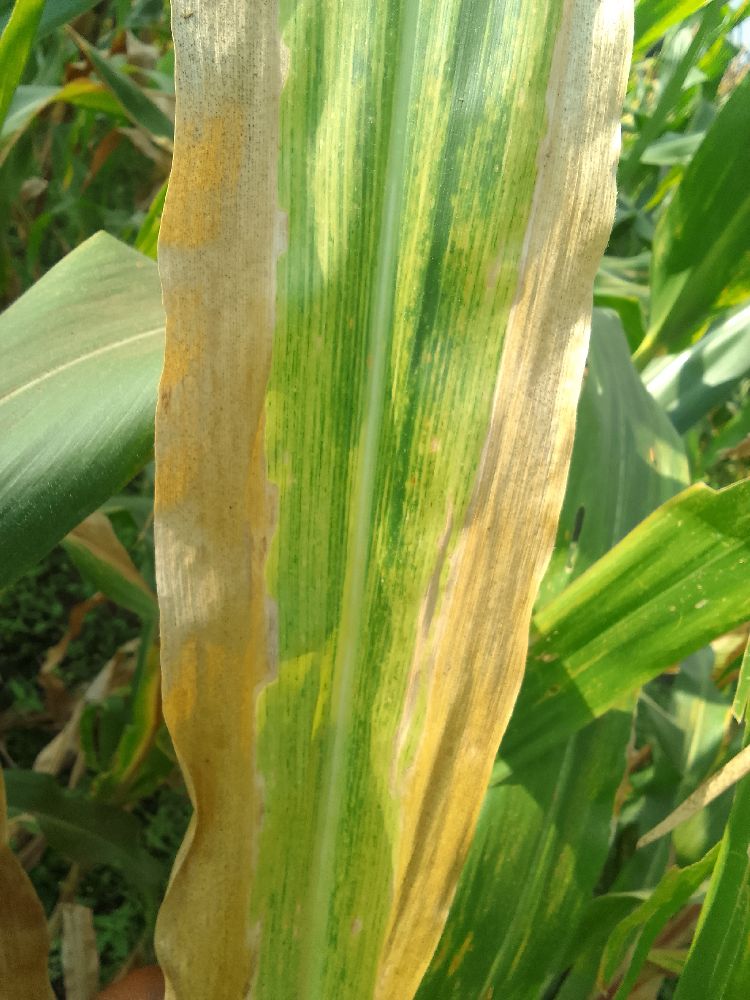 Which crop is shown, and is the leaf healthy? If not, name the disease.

maize, maize lethal necrosis
